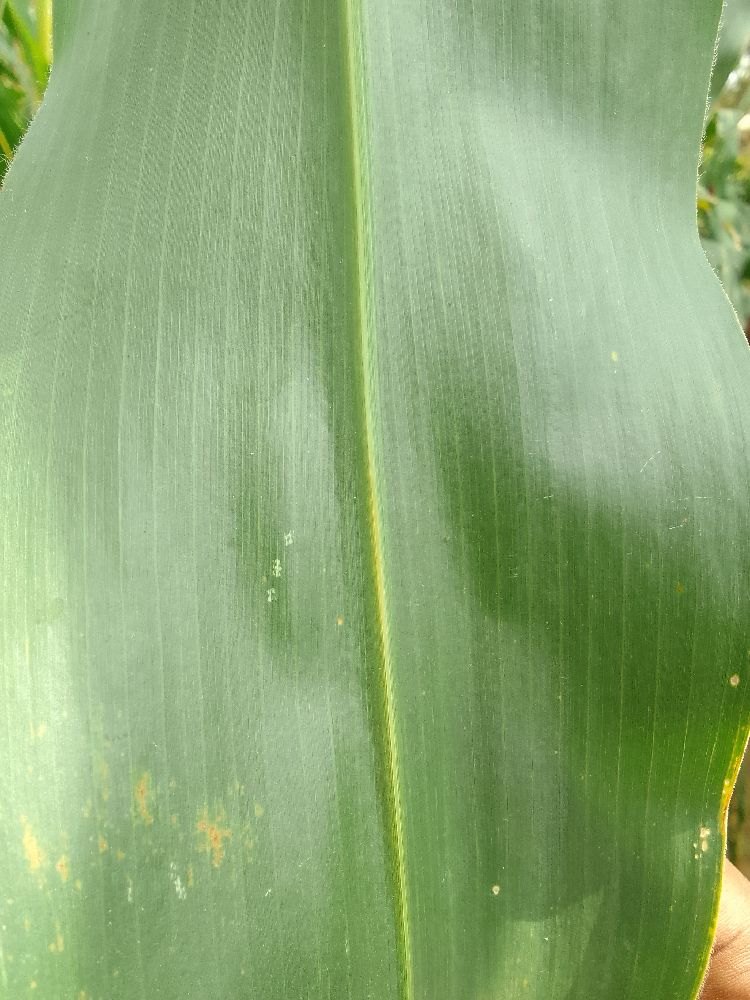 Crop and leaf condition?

maize, healthy
